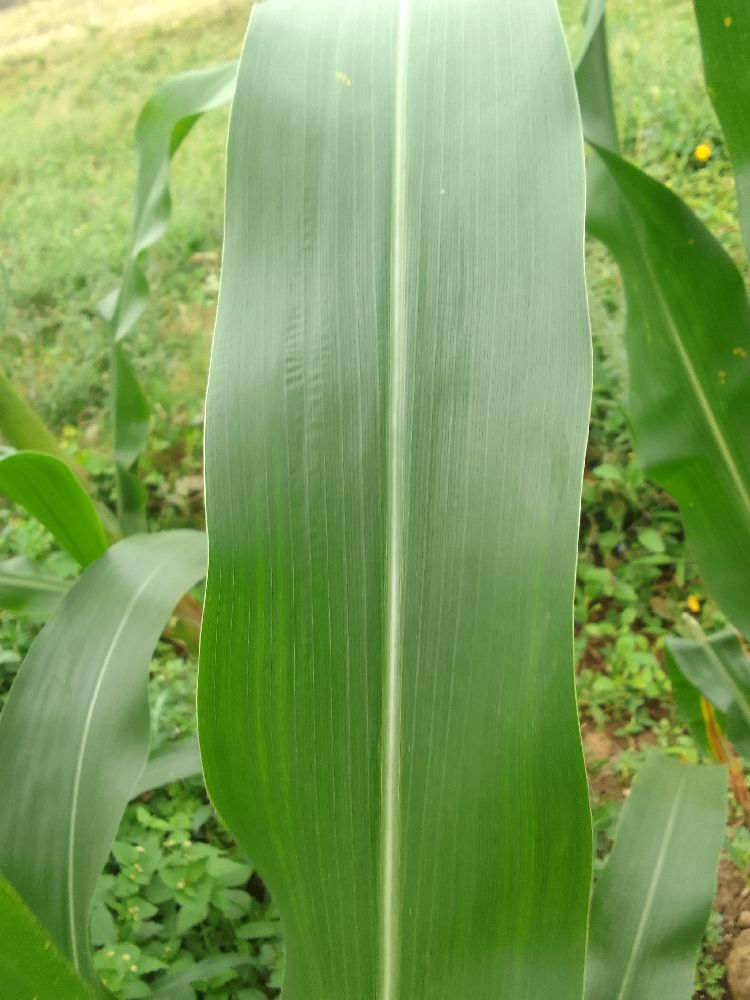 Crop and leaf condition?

maize, healthy
